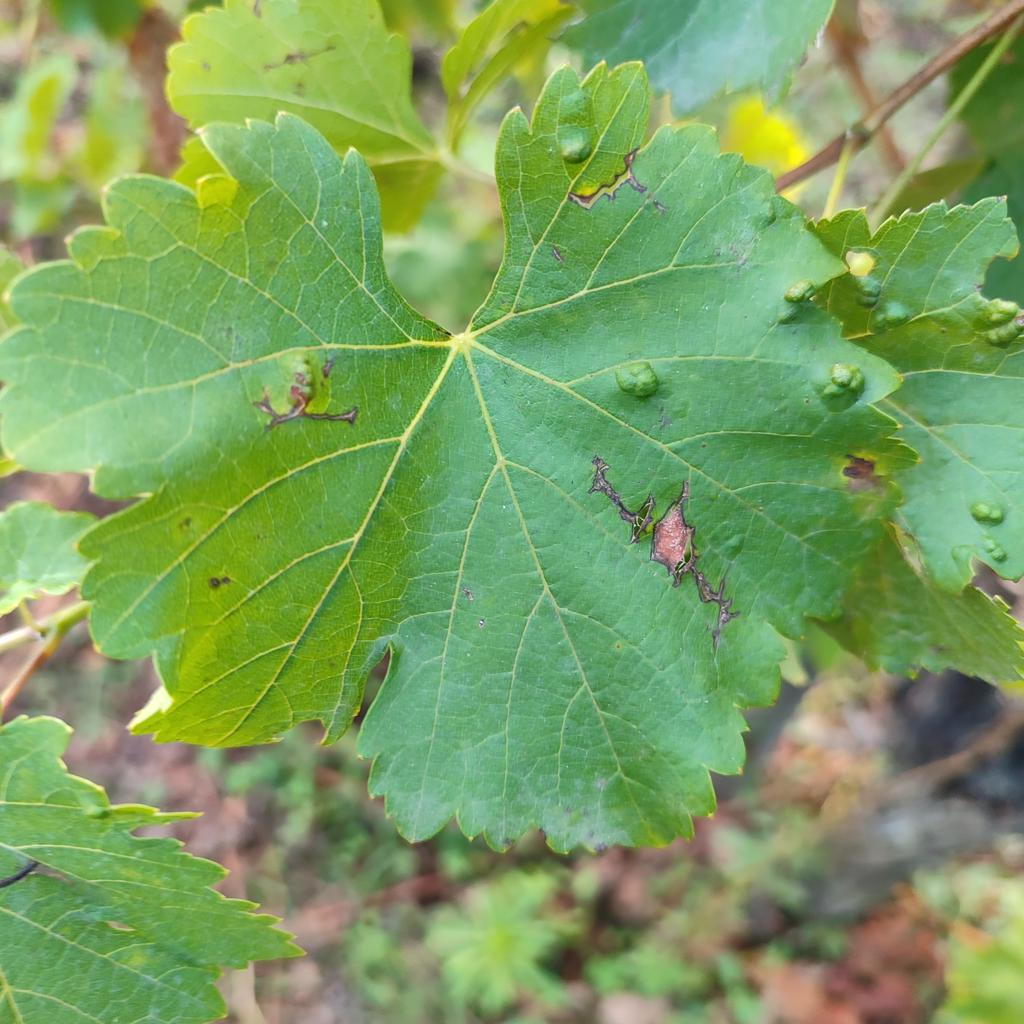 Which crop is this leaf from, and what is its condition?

grapevine, erineum mite
